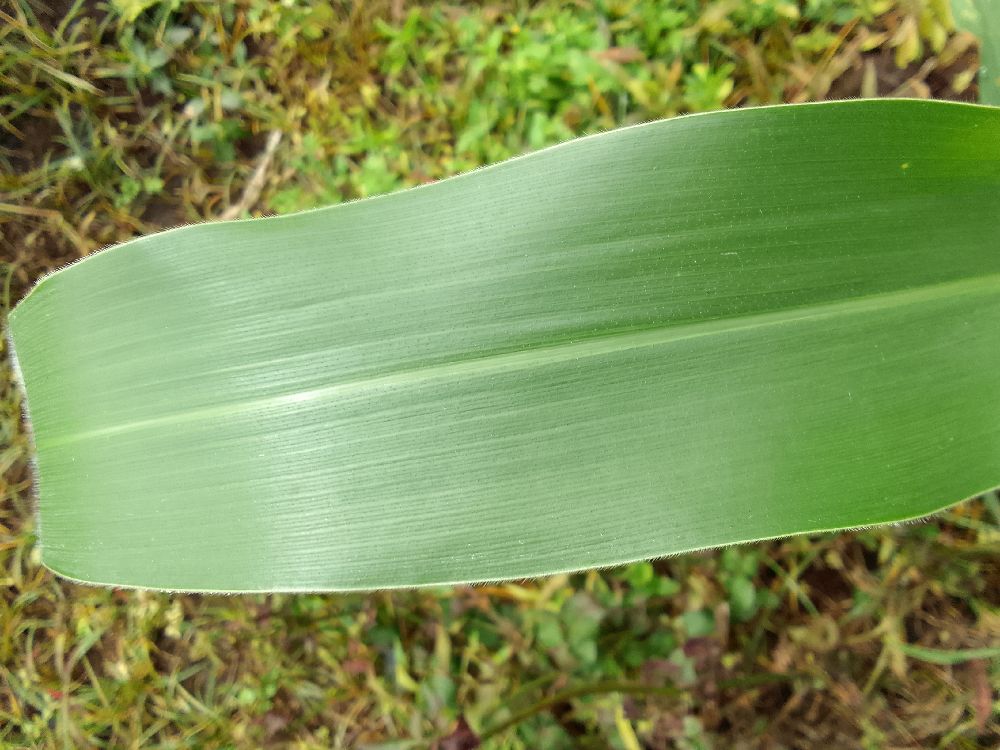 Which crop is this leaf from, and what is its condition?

maize, healthy
